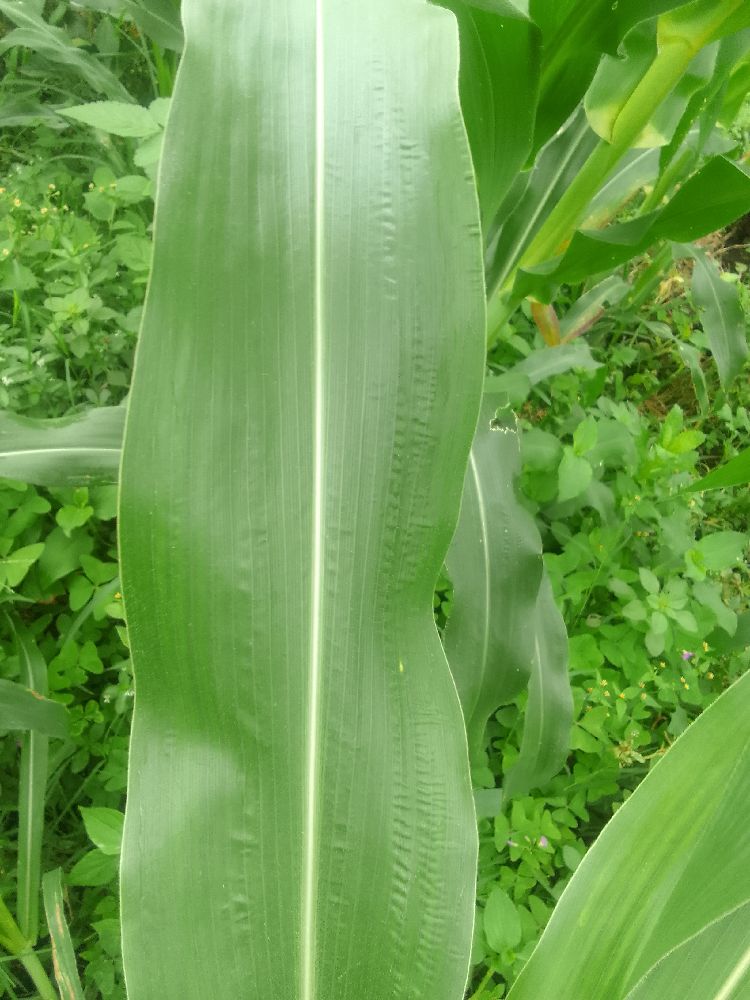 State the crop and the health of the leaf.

maize, healthy
